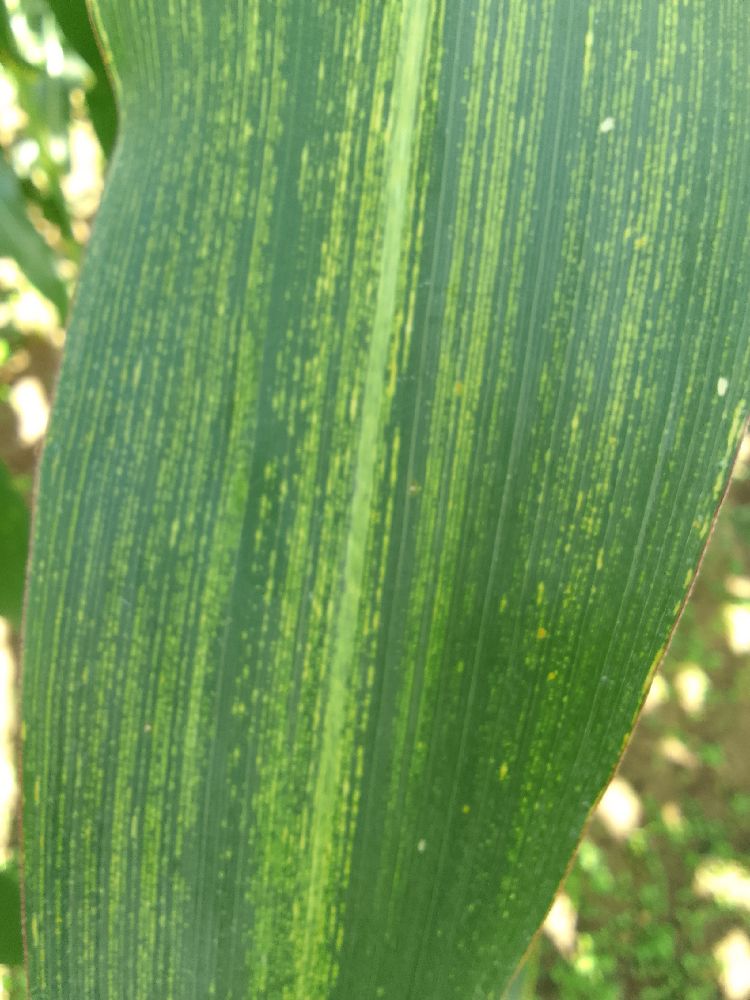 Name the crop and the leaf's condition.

maize, maize streak virus
